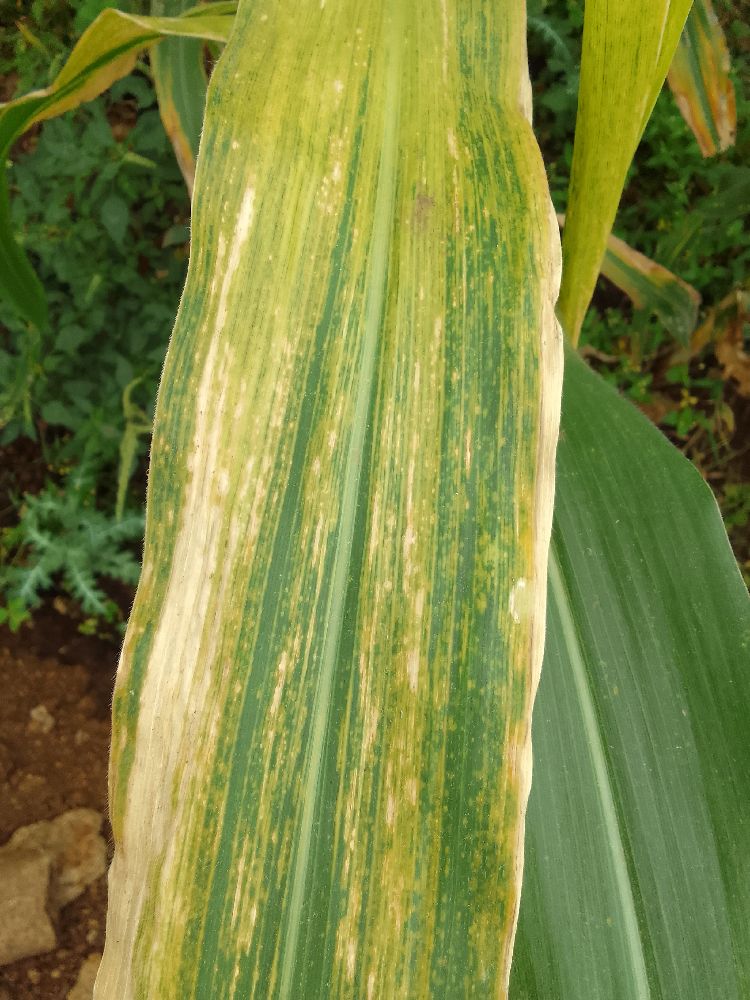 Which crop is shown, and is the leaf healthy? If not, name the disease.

maize, maize lethal necrosis
